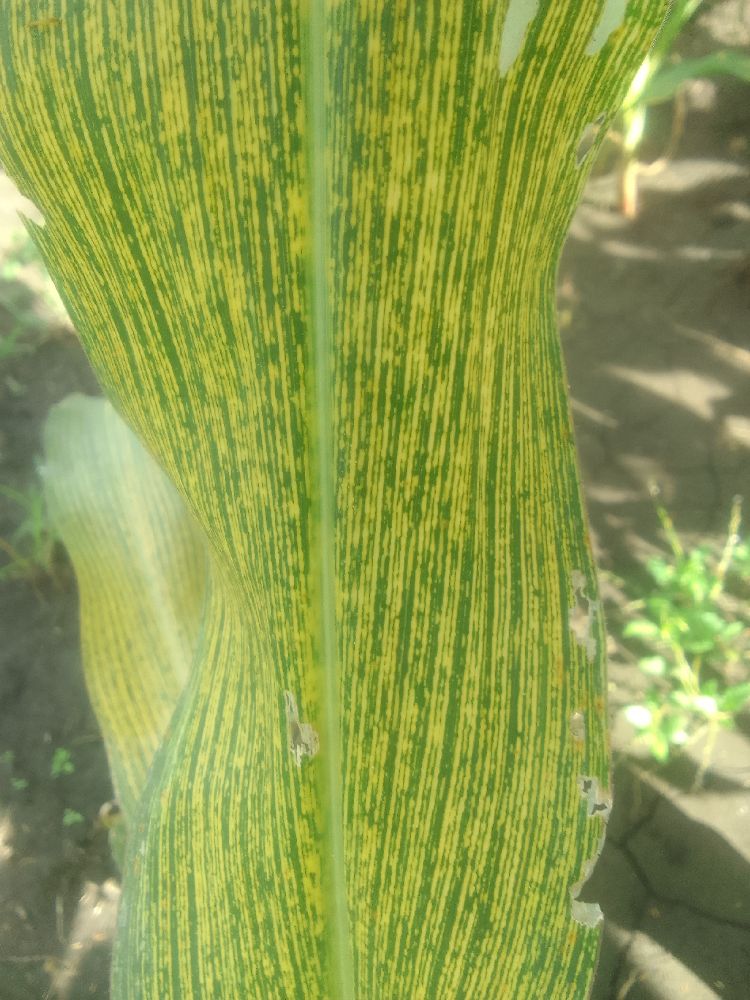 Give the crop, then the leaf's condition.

maize, maize streak virus
